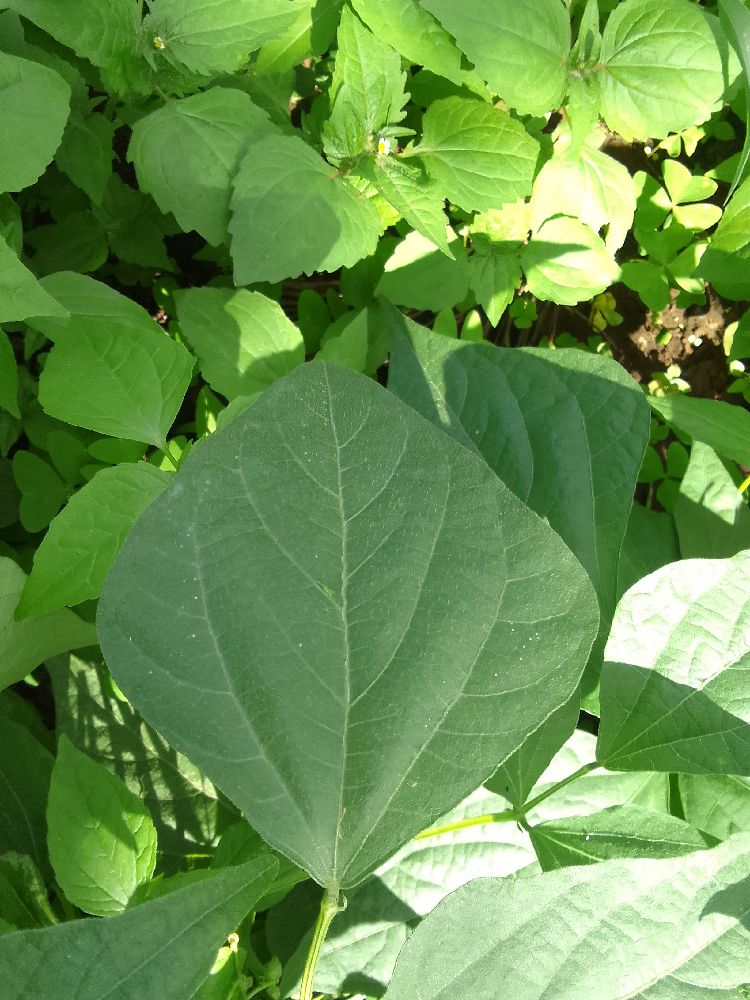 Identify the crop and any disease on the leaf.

common bean, healthy
